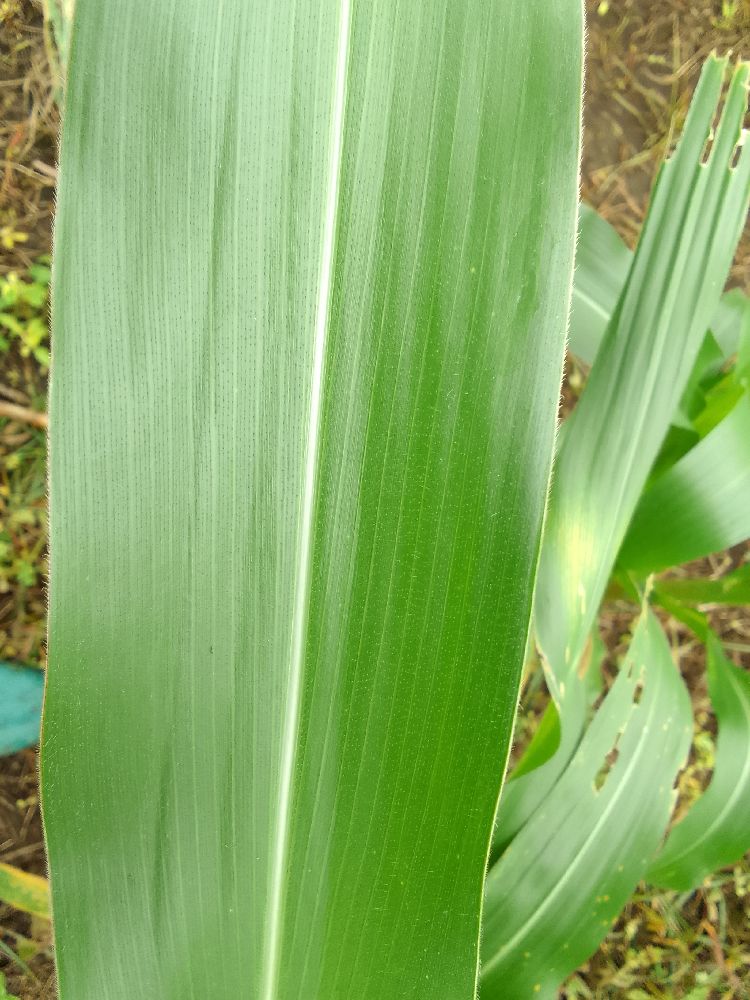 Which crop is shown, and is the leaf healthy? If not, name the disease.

maize, healthy
